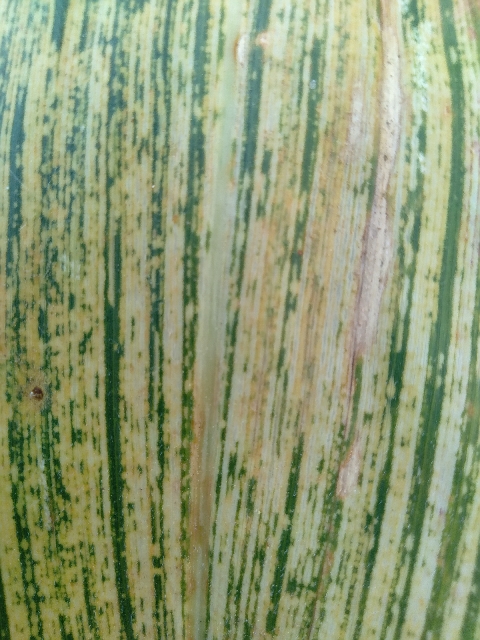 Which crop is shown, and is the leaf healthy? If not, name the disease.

maize, maize streak virus
